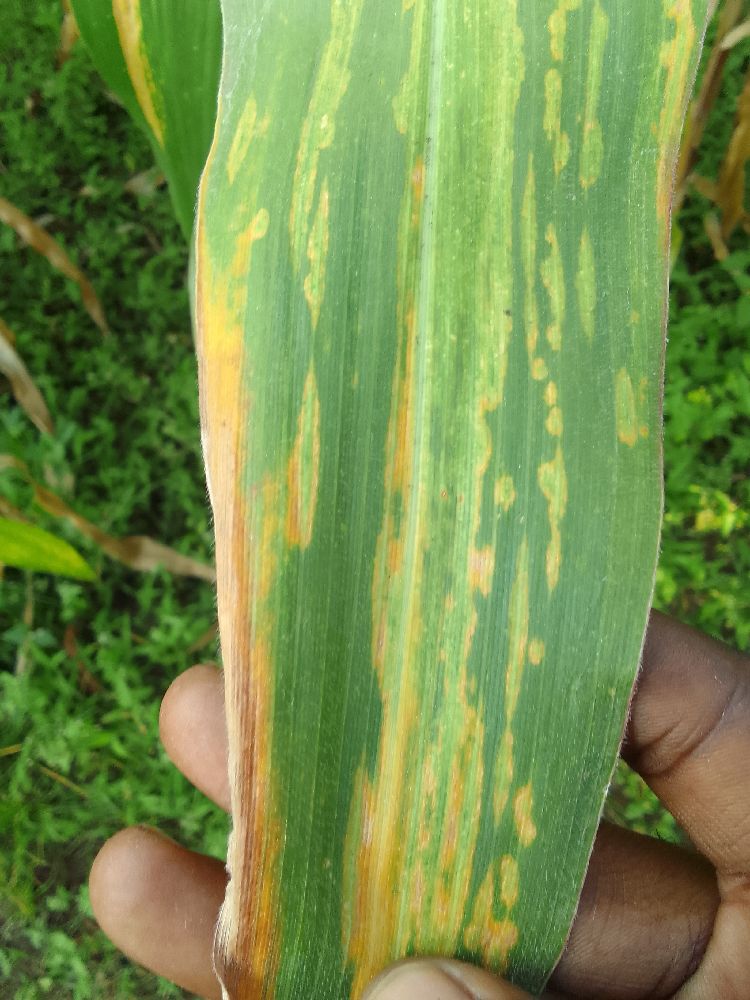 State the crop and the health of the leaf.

maize, maize lethal necrosis
